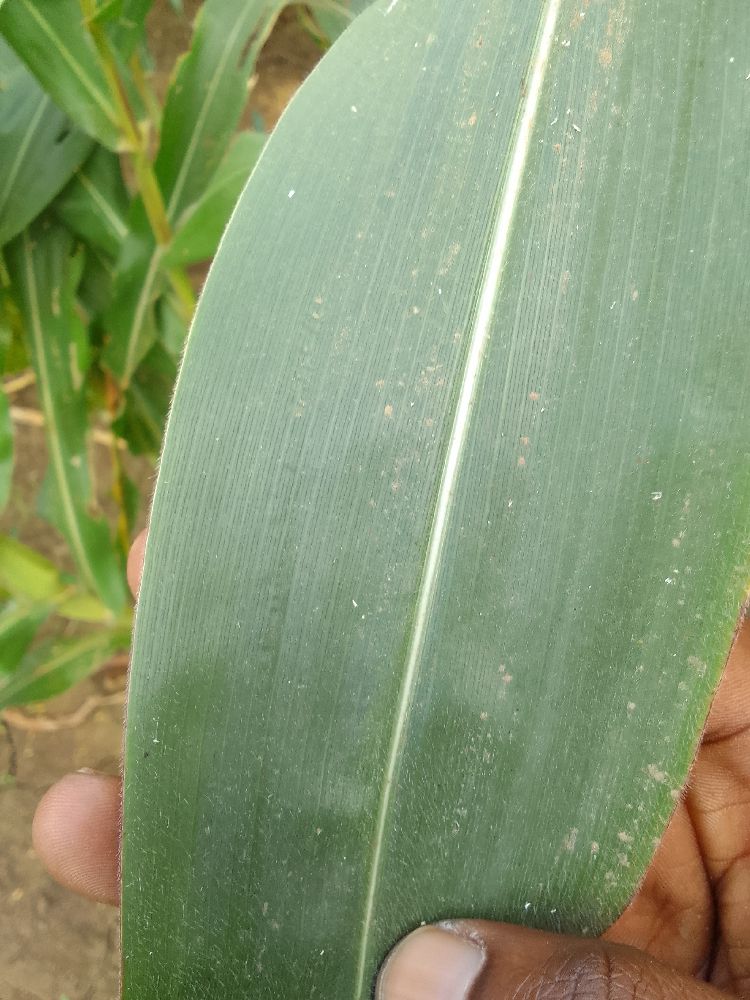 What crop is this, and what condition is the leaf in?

maize, healthy
